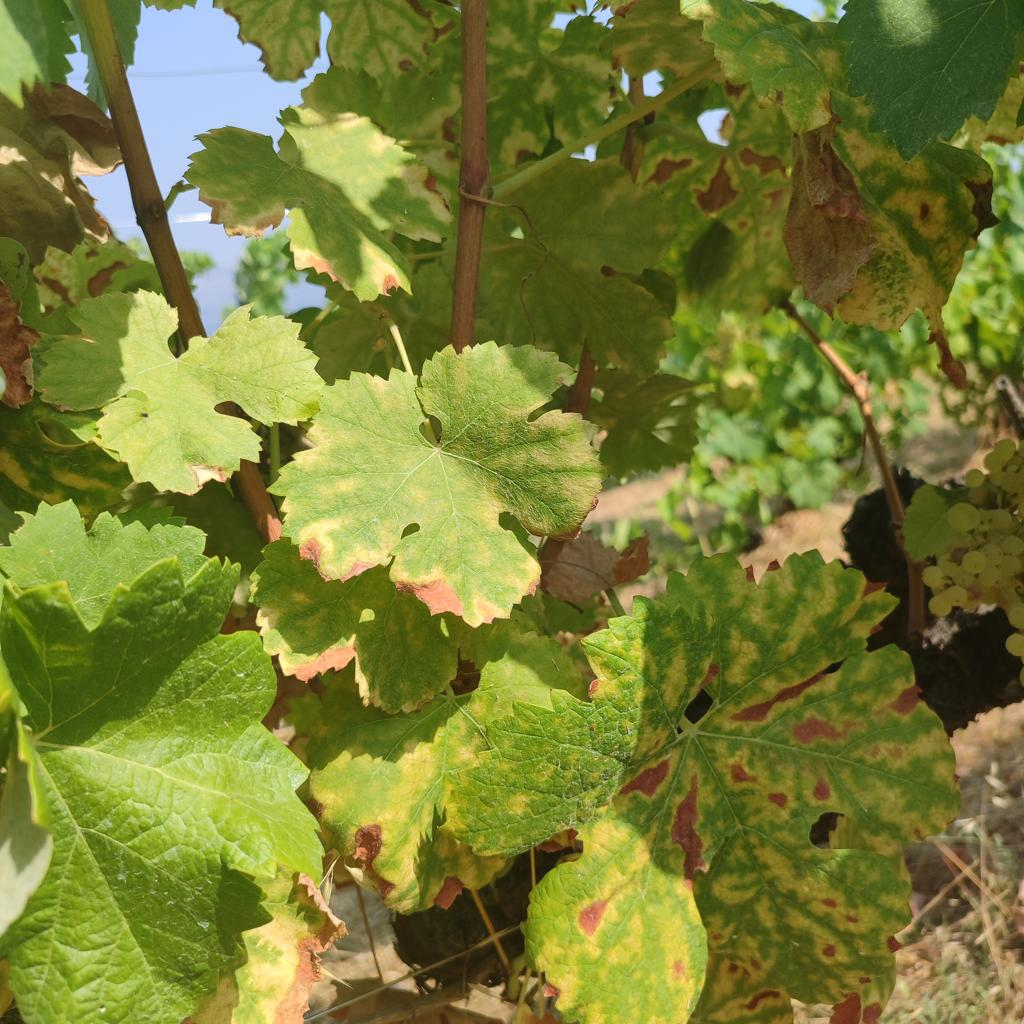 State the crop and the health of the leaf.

grapevine, esca complex
